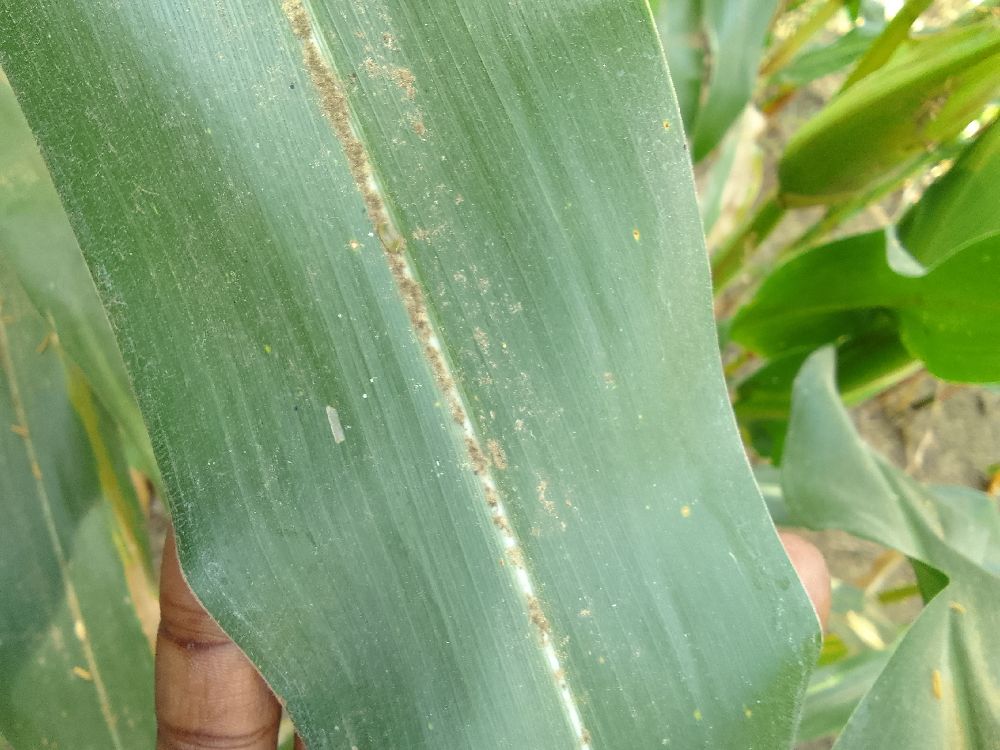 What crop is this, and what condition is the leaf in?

maize, healthy
